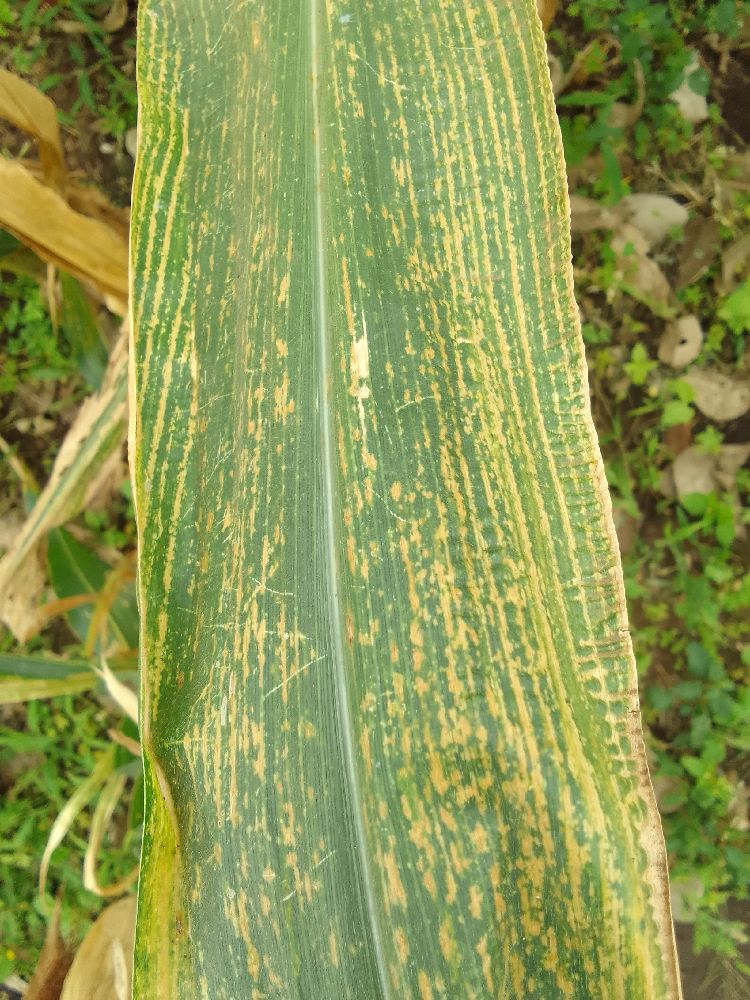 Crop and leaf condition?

maize, maize lethal necrosis
